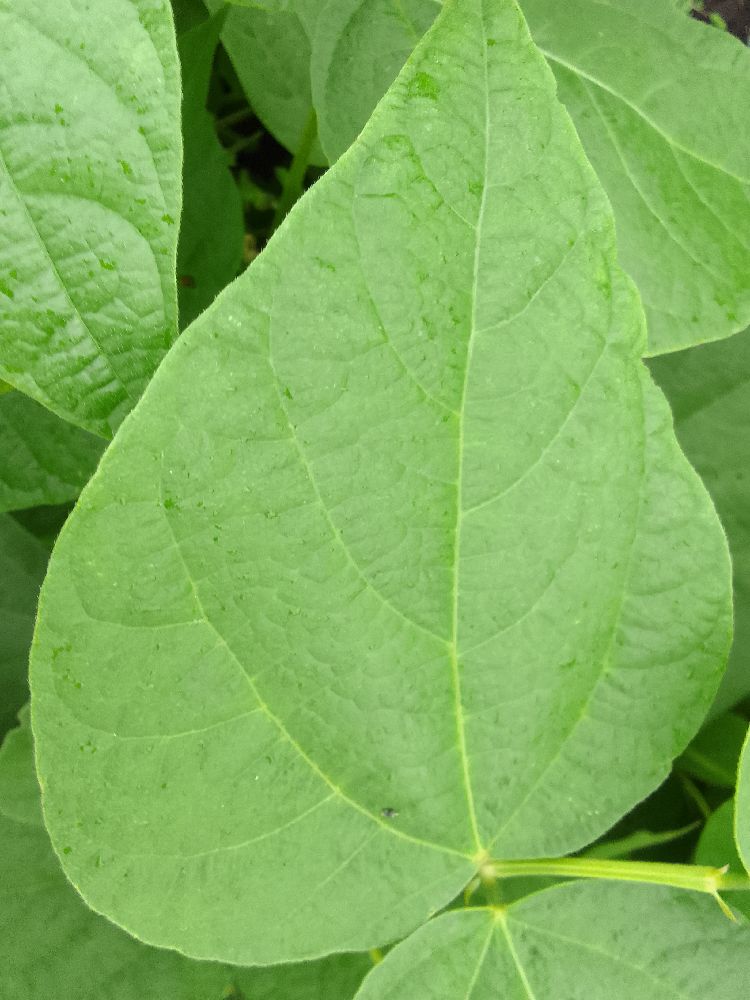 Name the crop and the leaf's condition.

common bean, healthy
